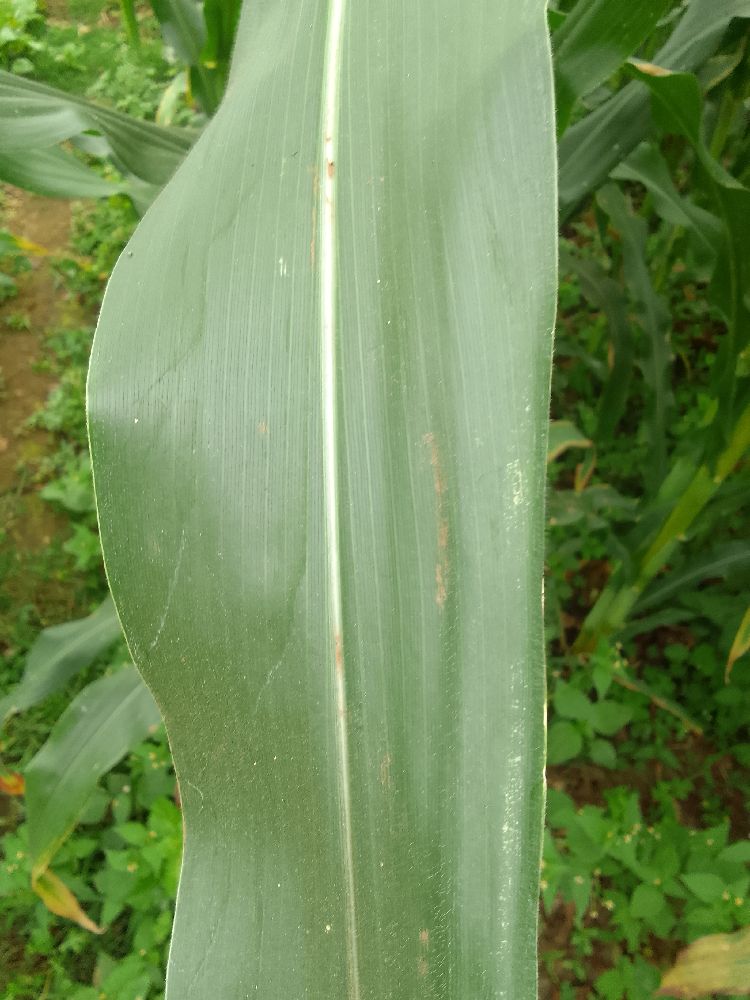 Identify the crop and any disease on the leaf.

maize, healthy
